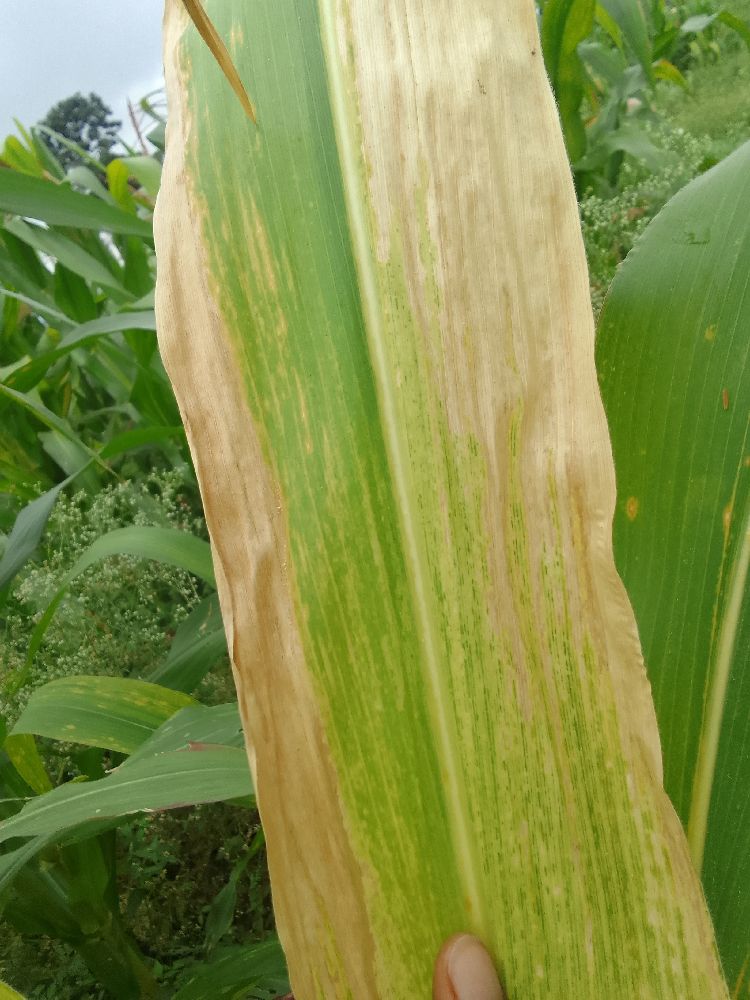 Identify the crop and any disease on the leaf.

maize, maize lethal necrosis
